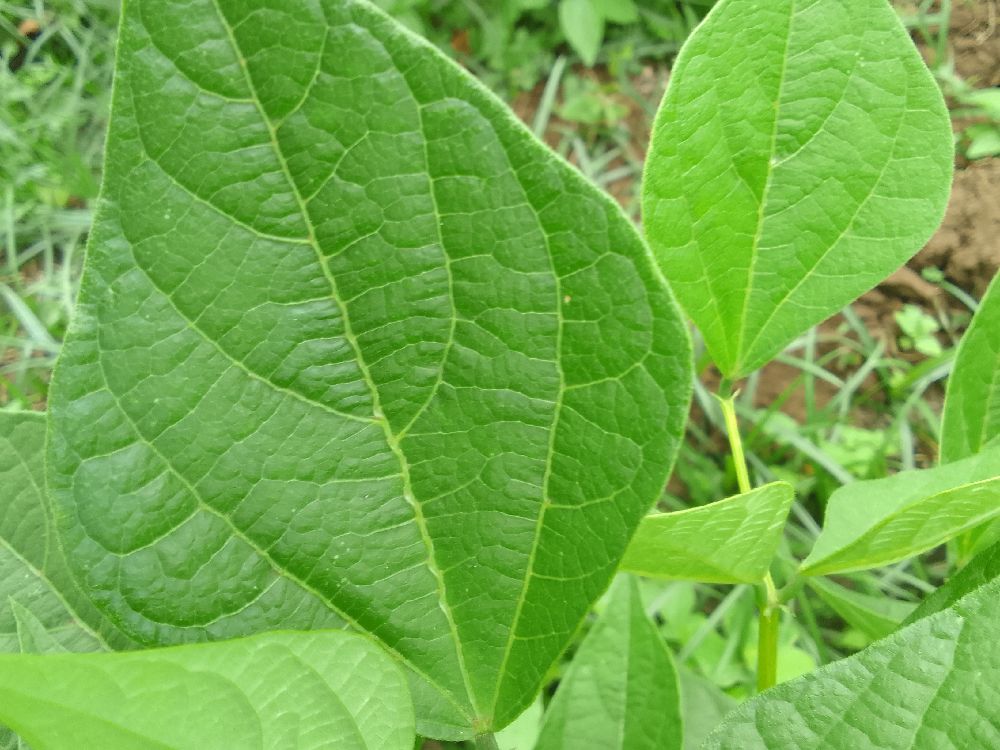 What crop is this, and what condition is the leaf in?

common bean, healthy
